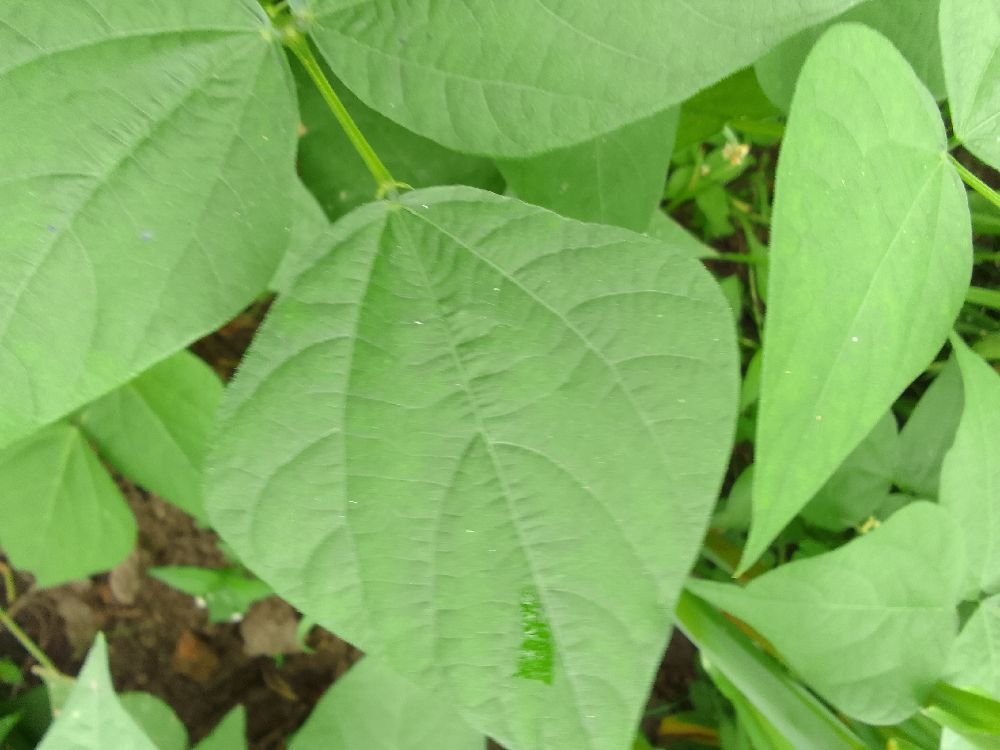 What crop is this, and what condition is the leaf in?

common bean, healthy
